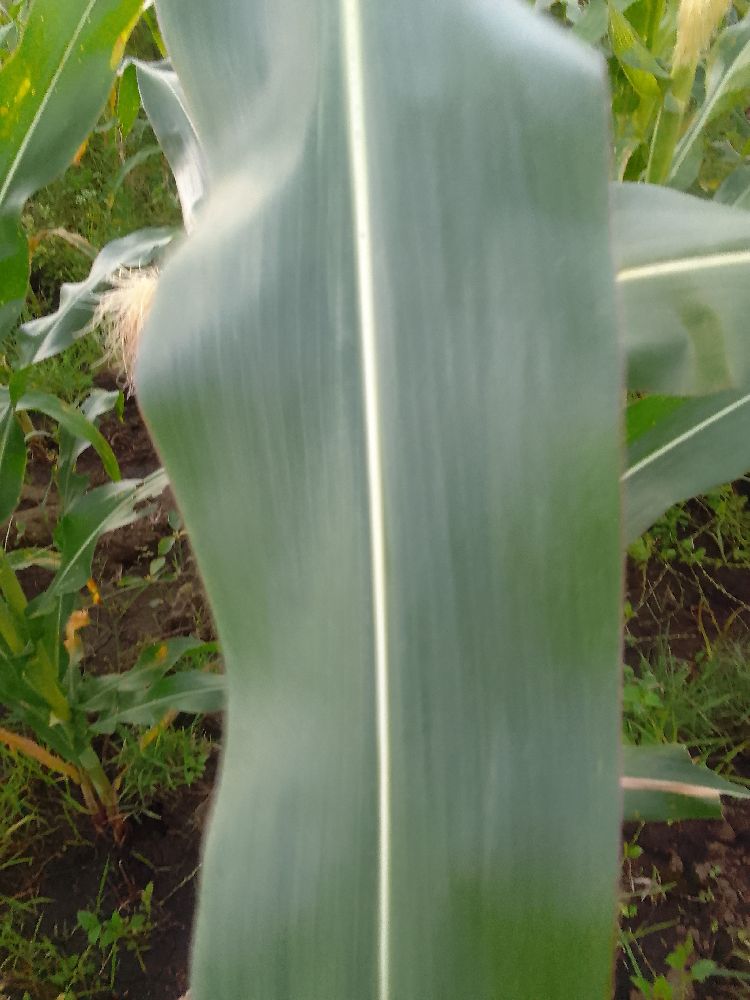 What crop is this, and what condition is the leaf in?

maize, healthy
